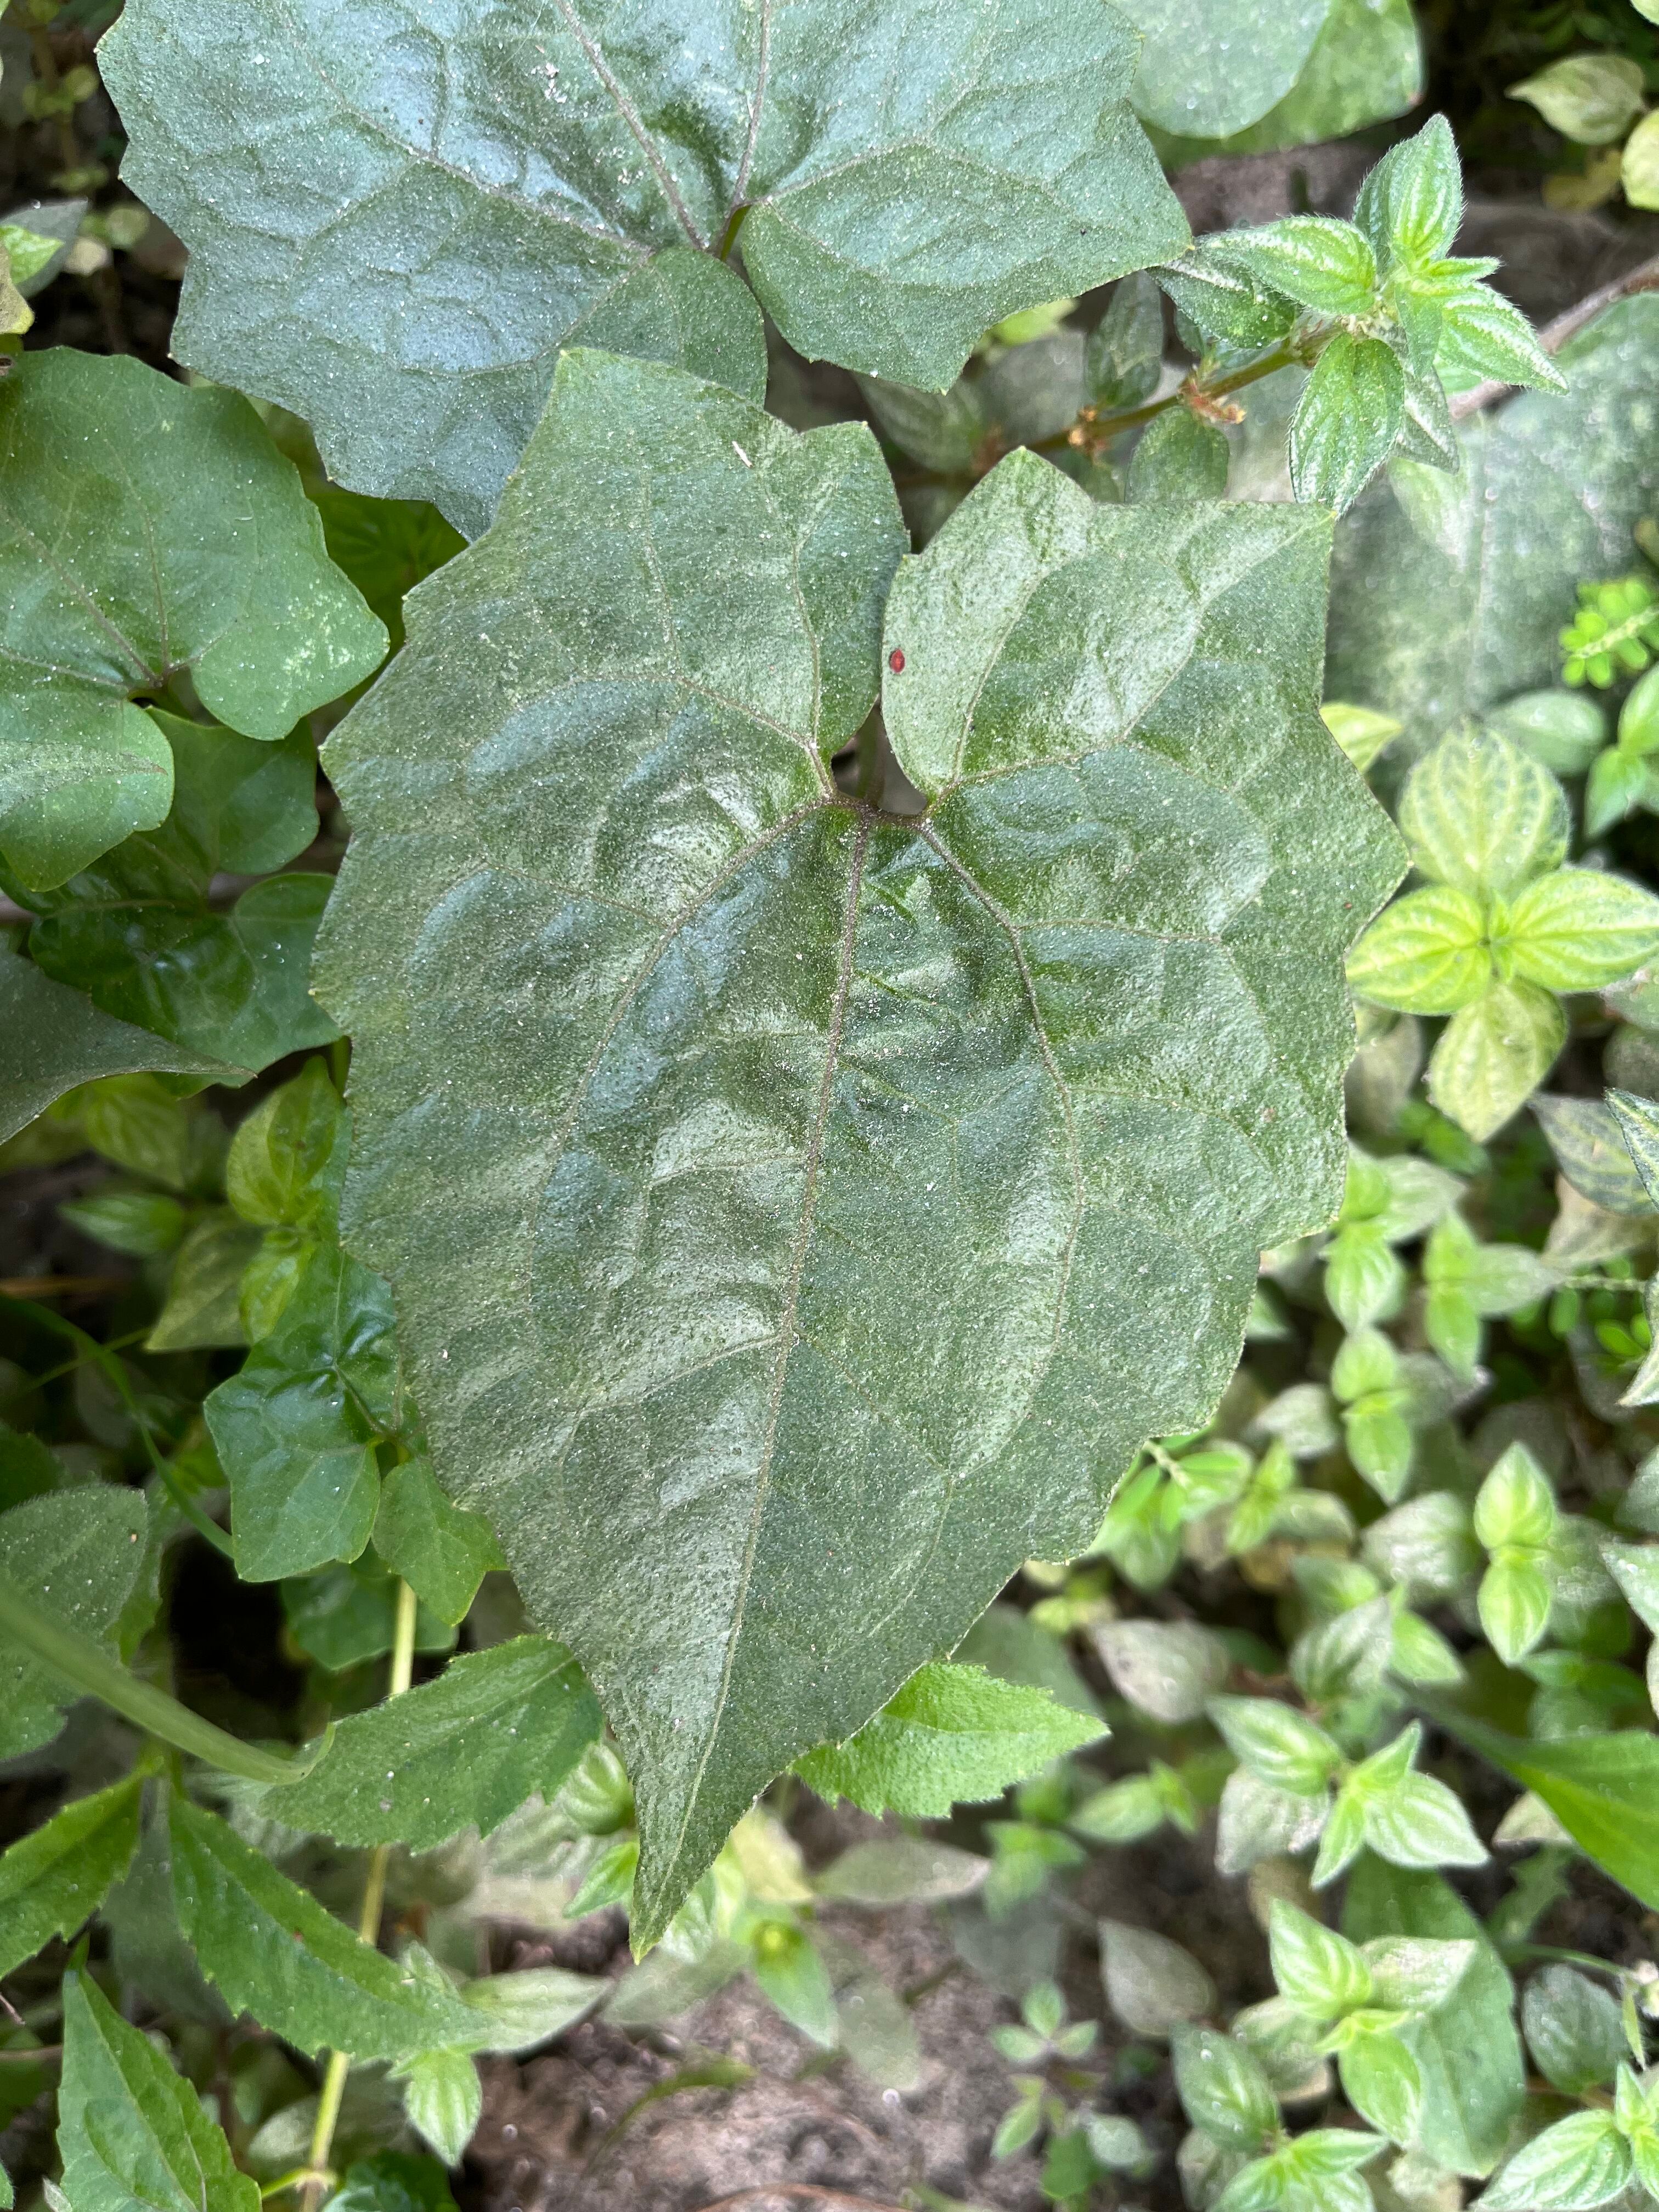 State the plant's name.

bitter vine
